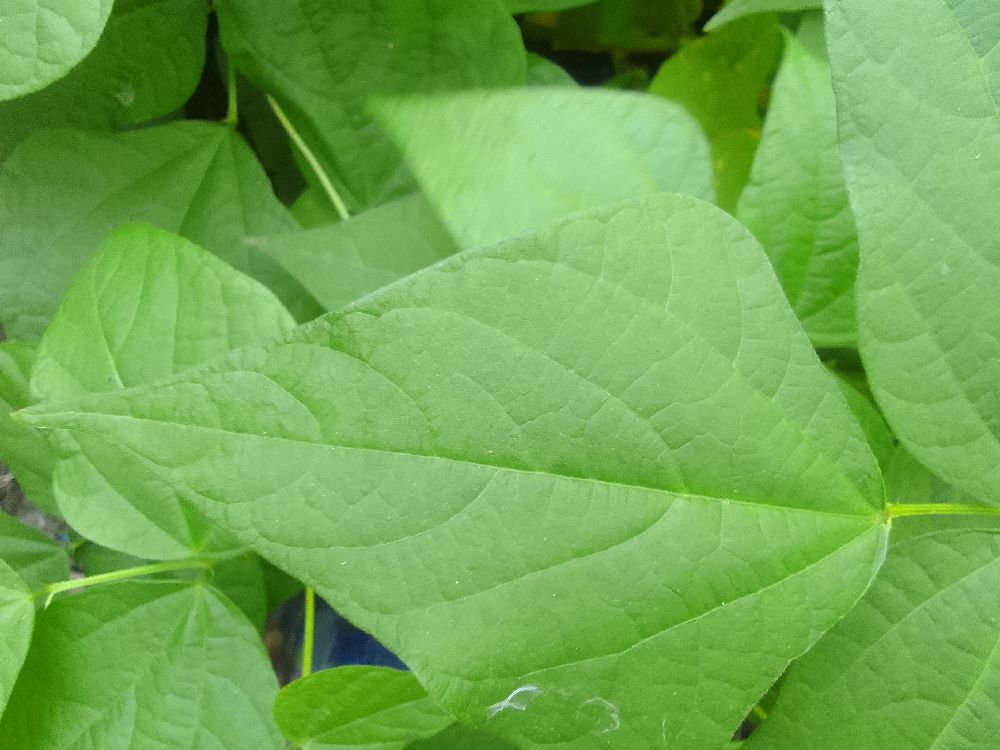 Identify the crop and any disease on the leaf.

common bean, healthy
